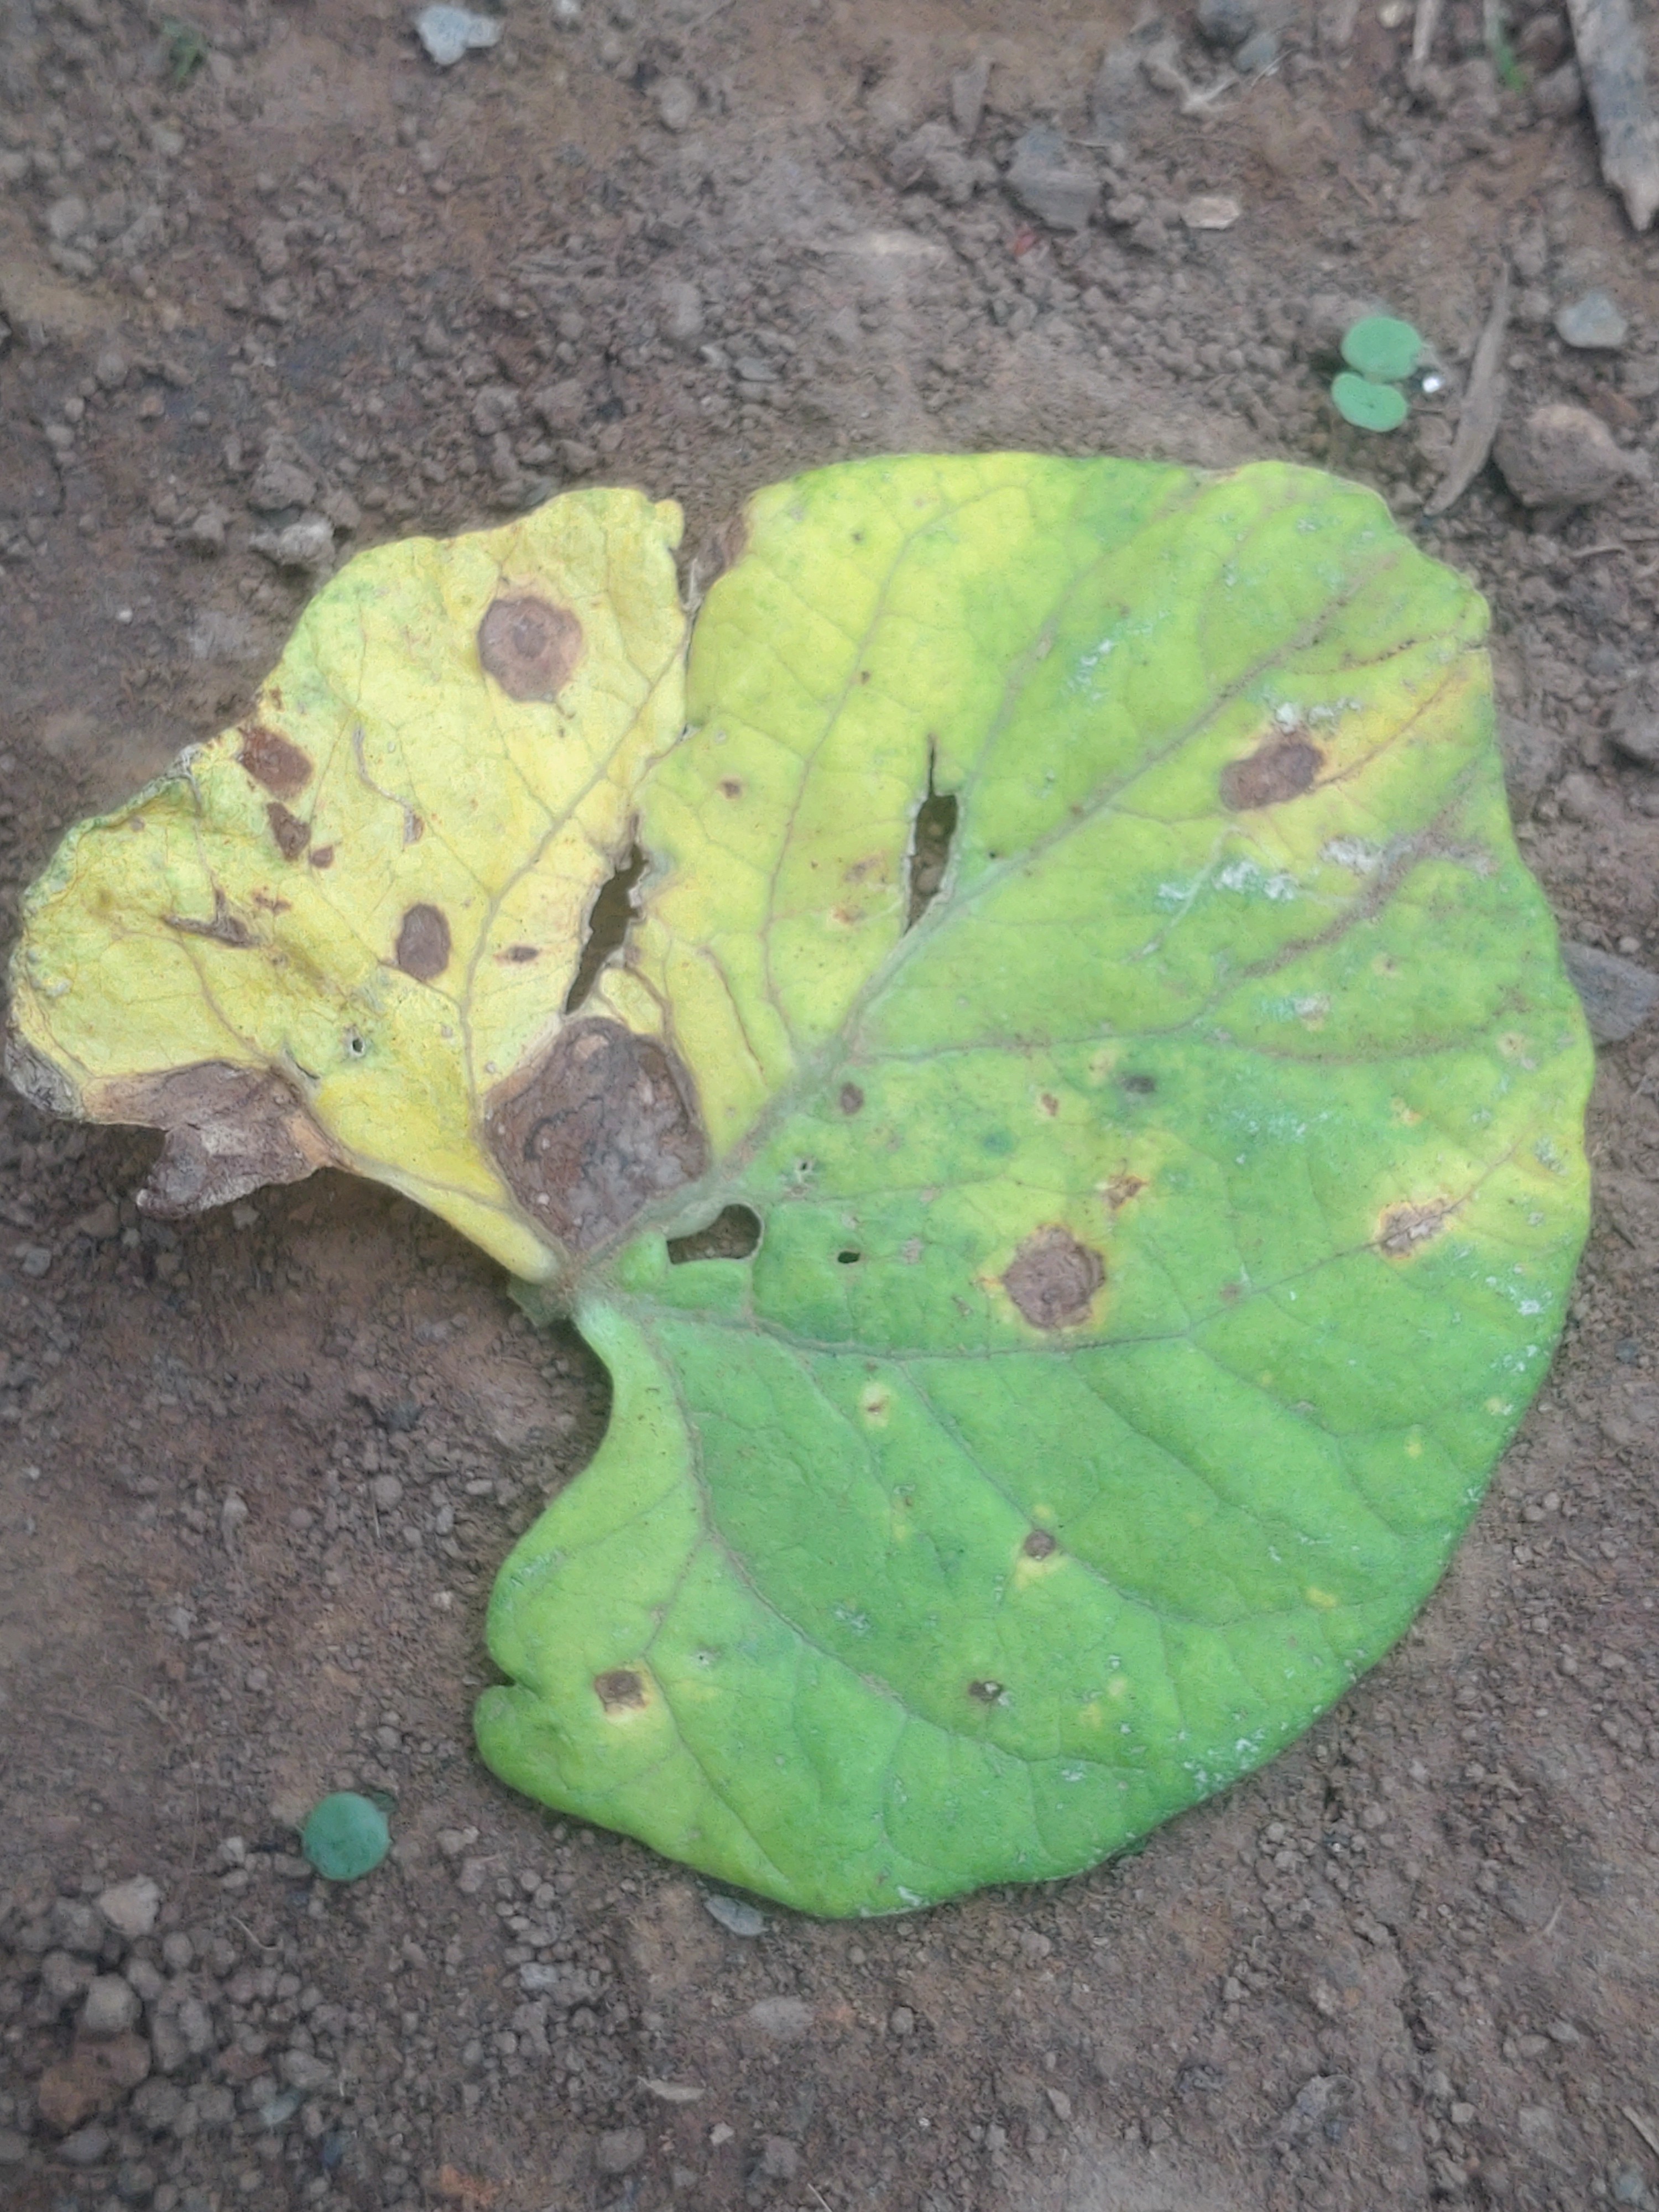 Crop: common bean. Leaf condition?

anthracnose
